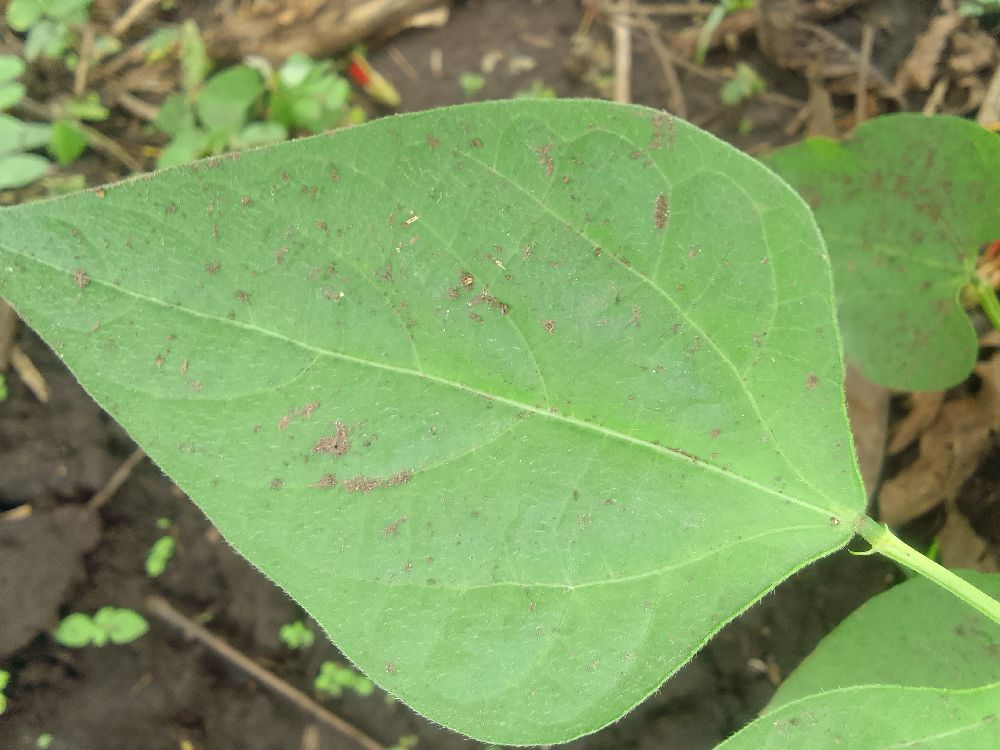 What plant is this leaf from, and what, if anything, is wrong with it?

common bean, healthy
